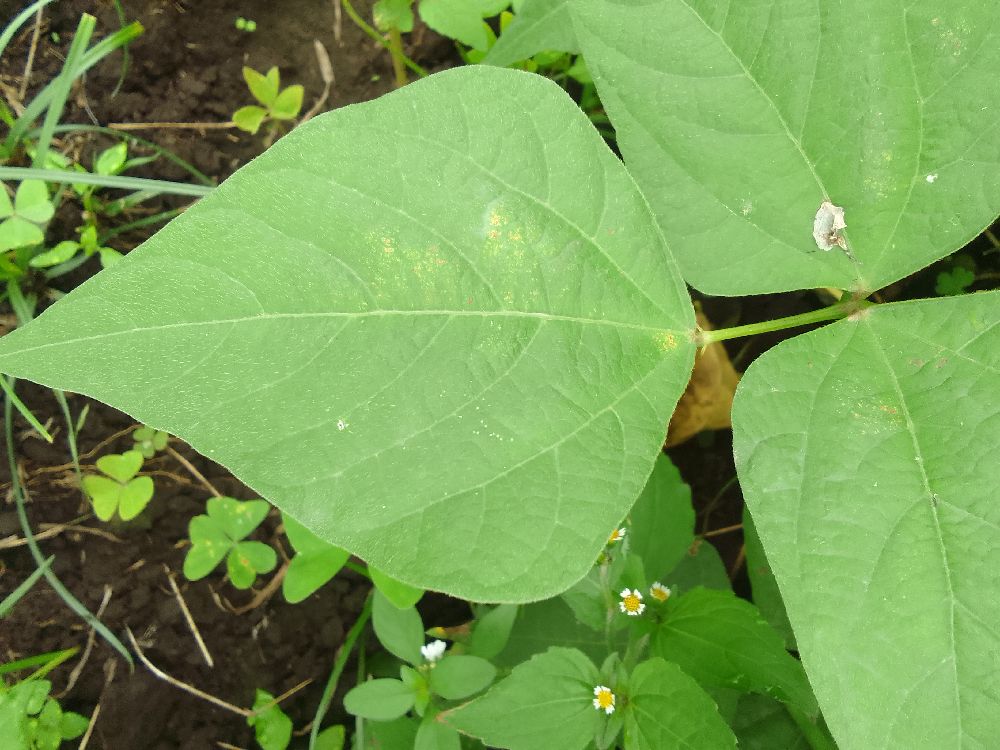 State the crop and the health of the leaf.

common bean, healthy
